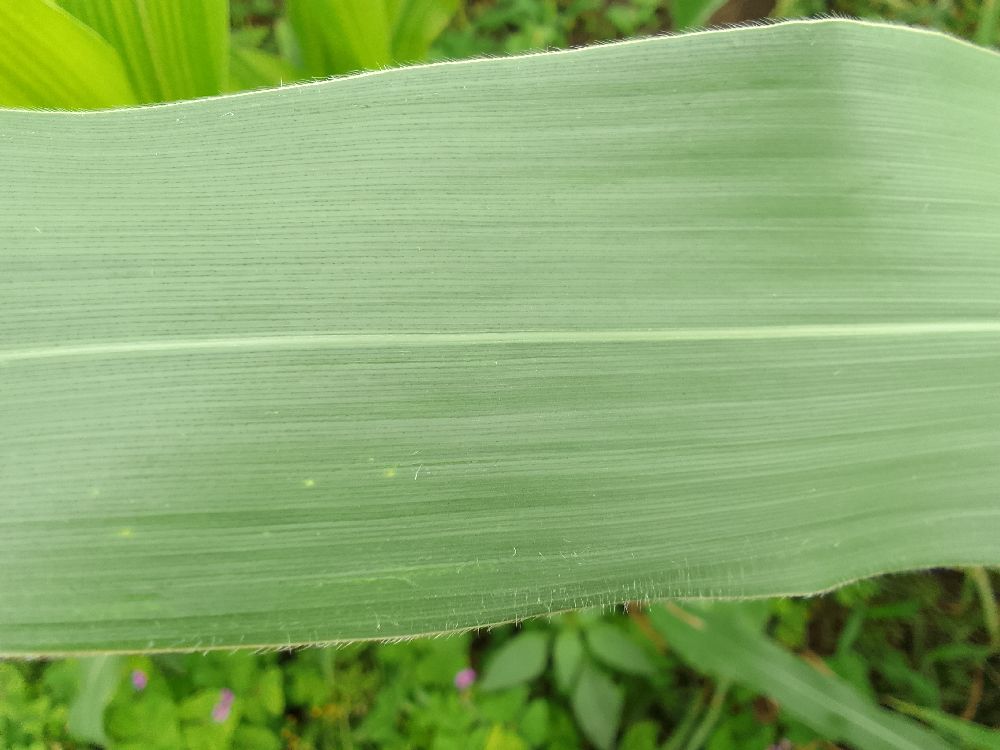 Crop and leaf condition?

maize, healthy
